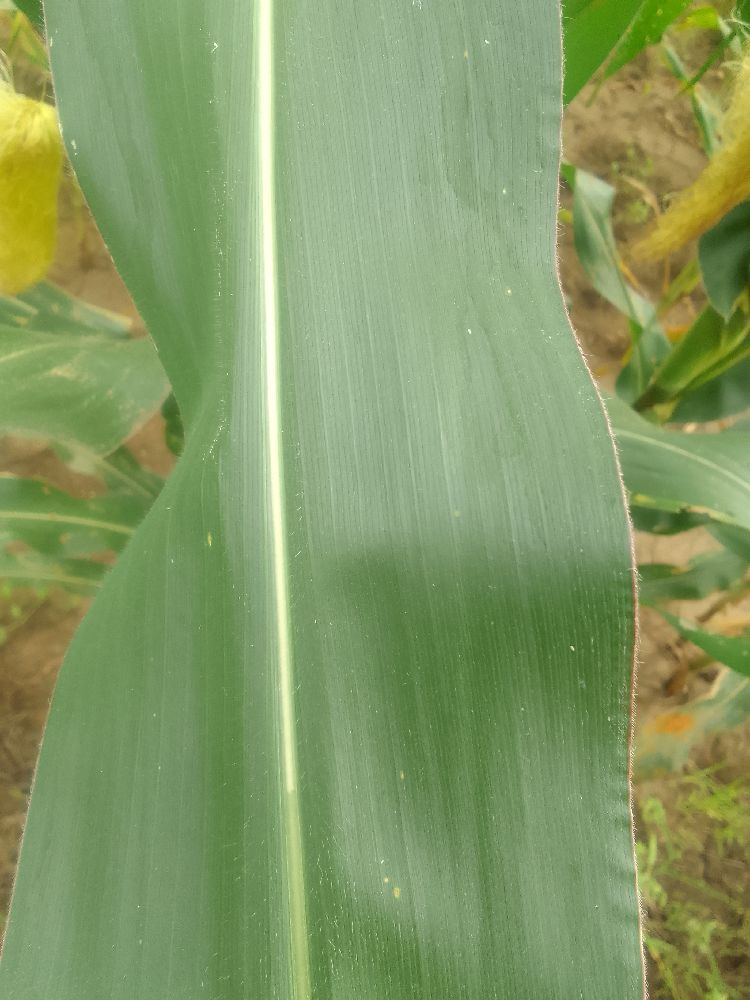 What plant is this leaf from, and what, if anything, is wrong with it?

maize, healthy
